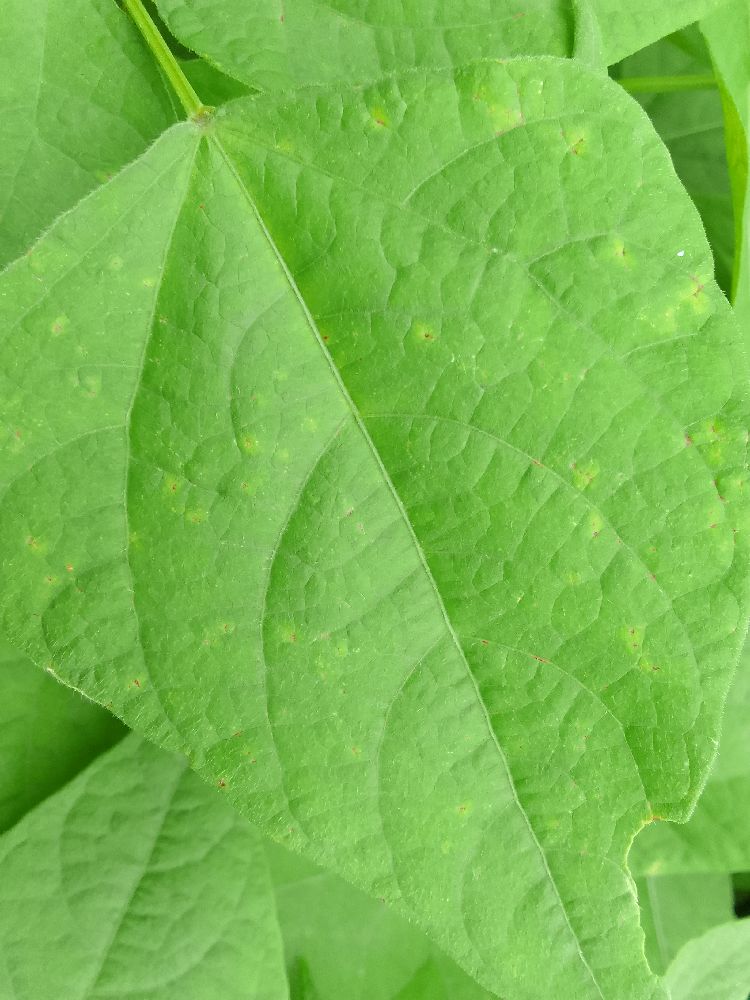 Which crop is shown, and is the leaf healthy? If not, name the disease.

common bean, healthy
